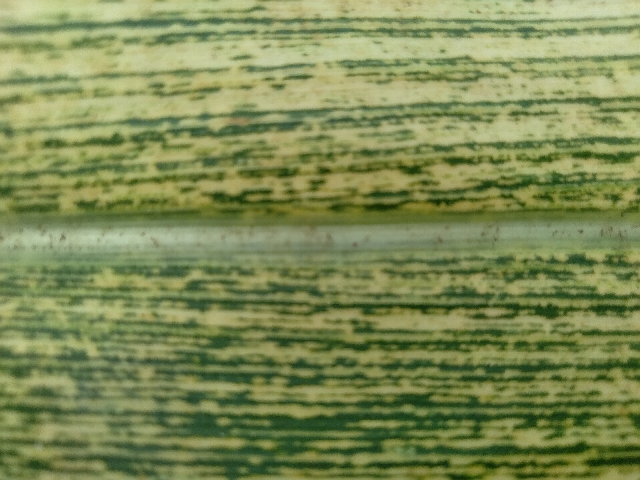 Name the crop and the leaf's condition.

maize, maize streak virus
